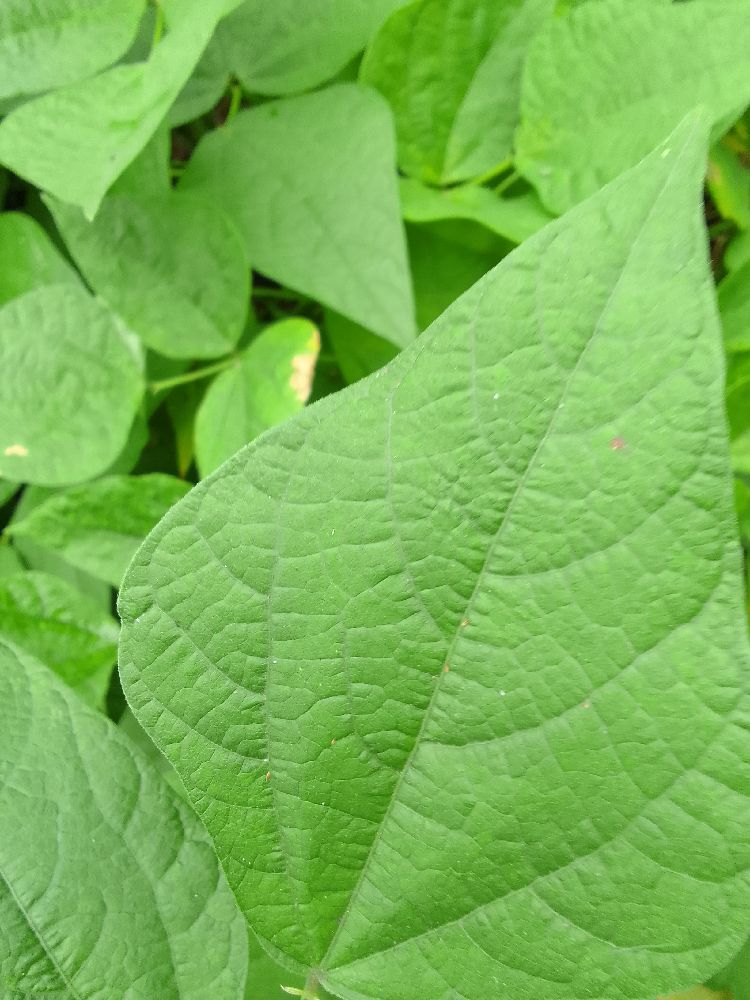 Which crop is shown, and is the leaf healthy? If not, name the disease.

common bean, healthy
